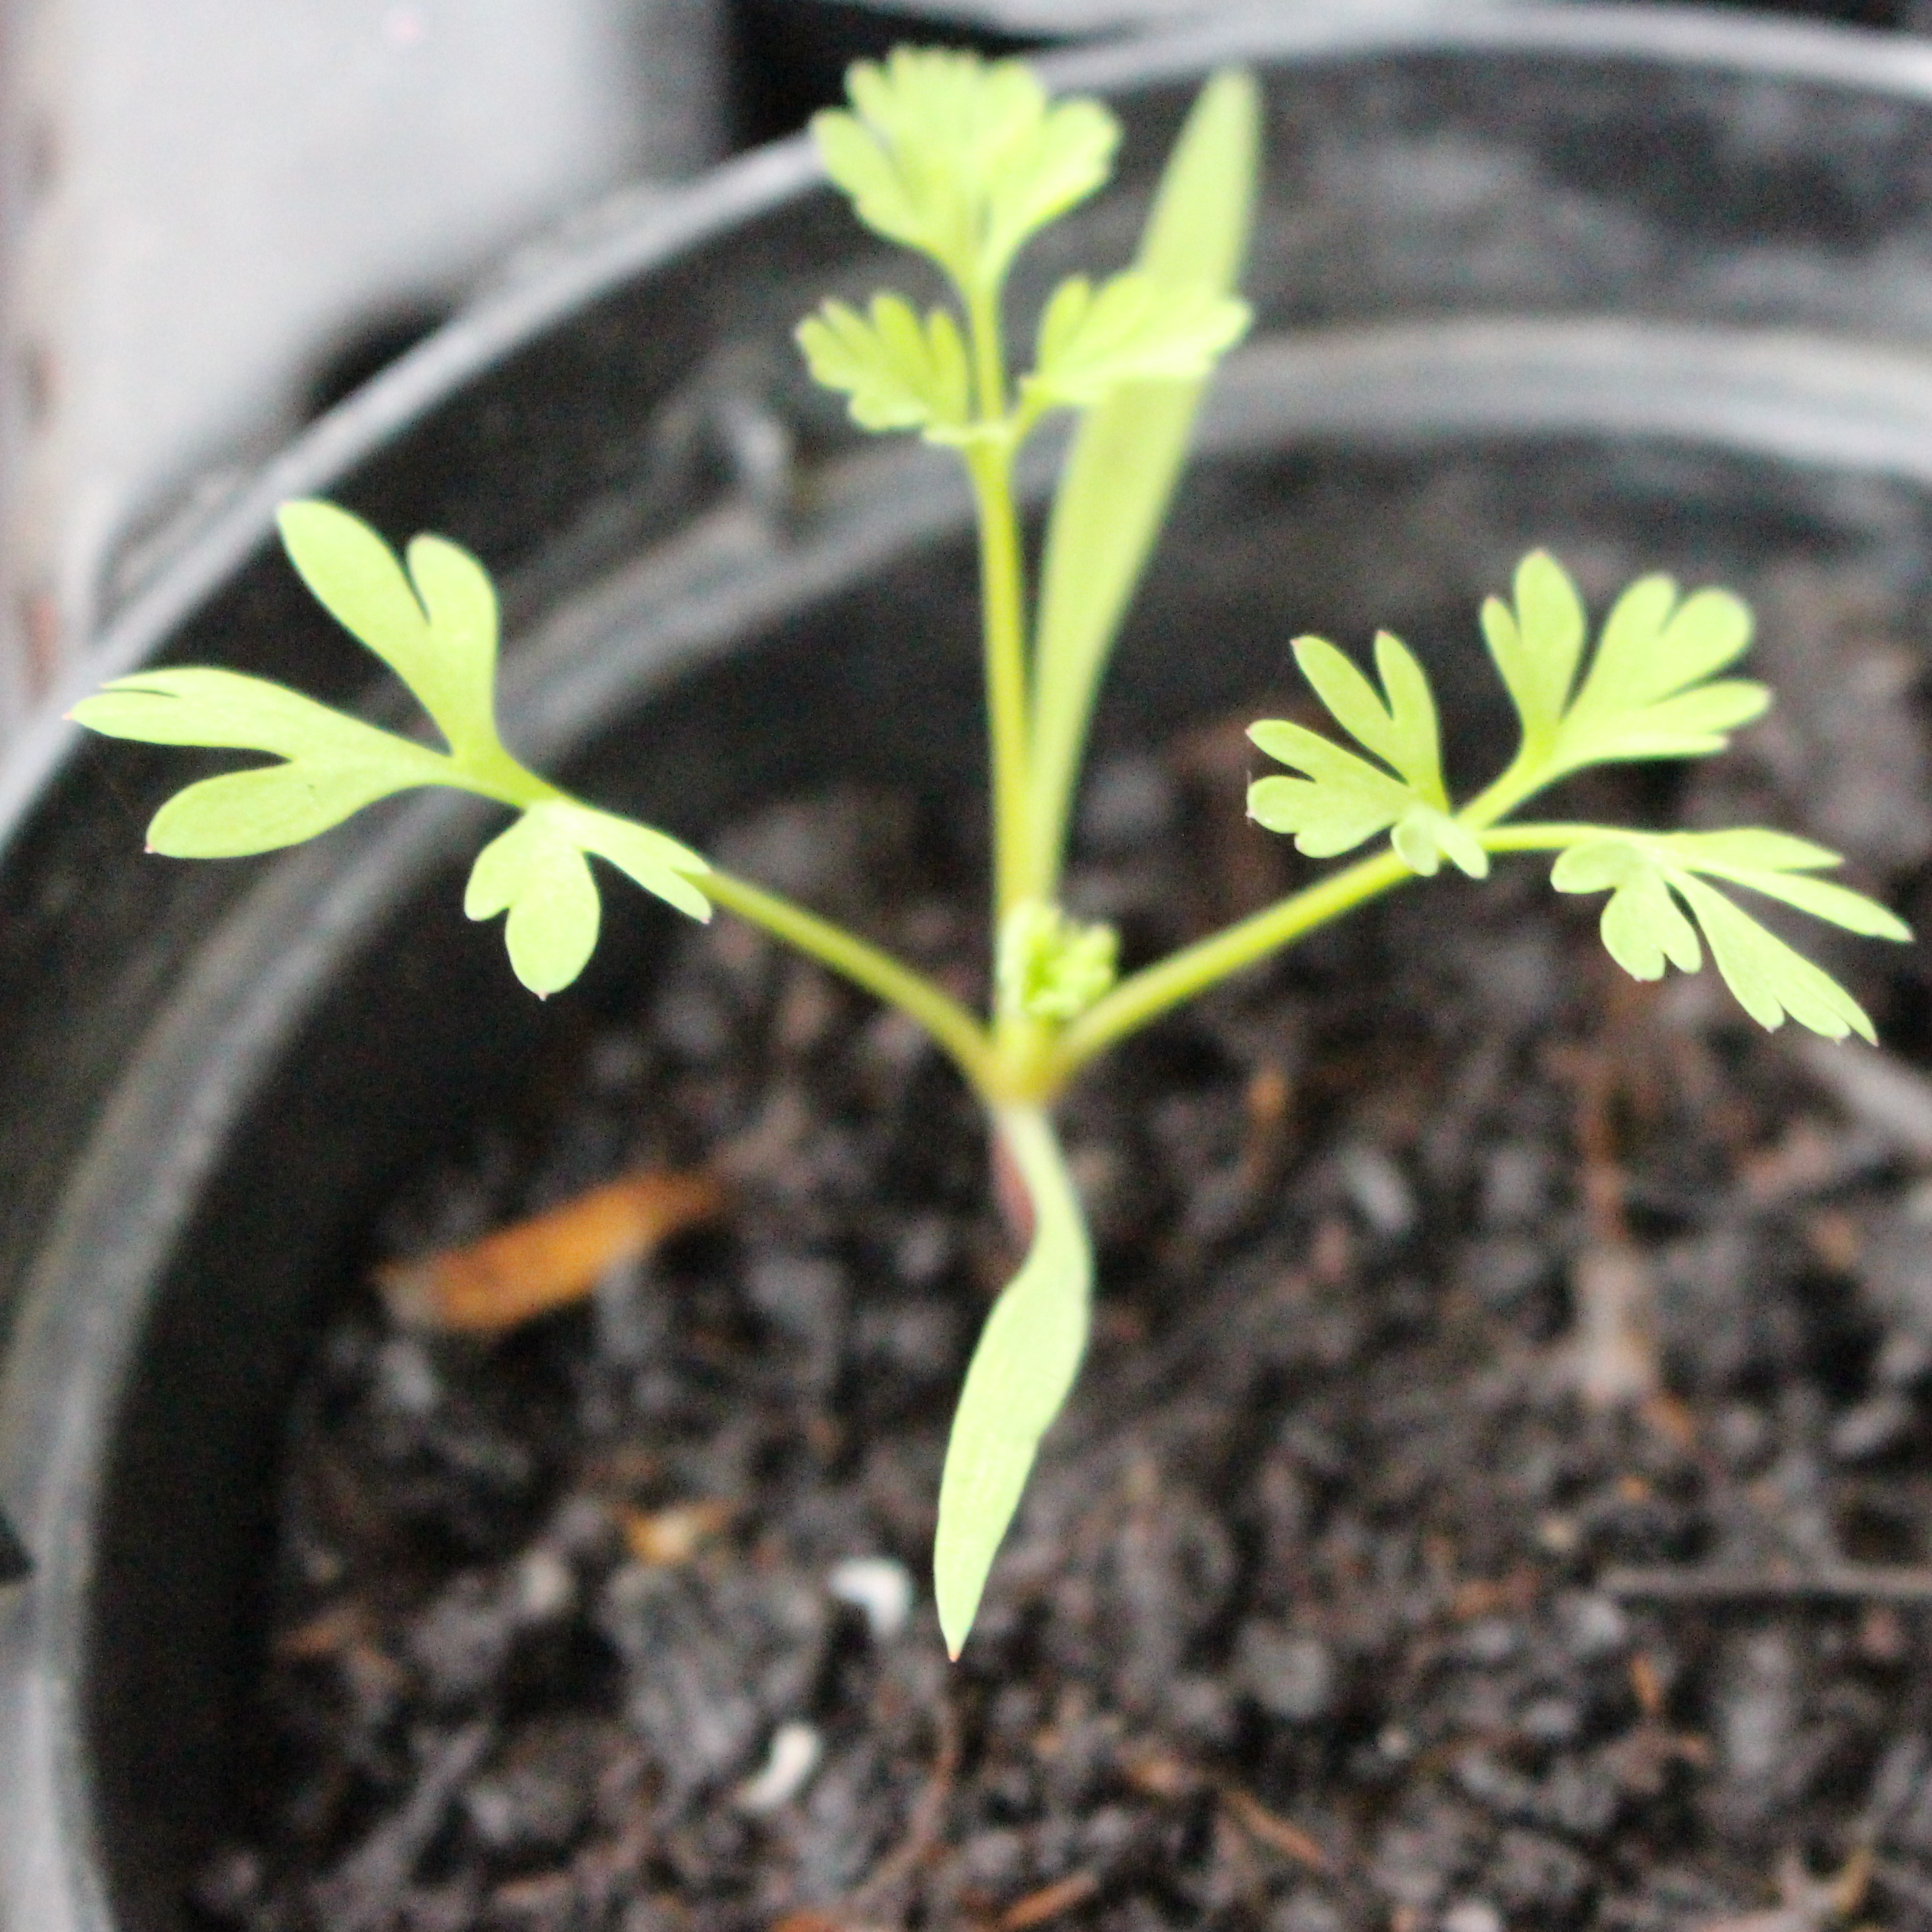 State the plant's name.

Fumaria officinalis
